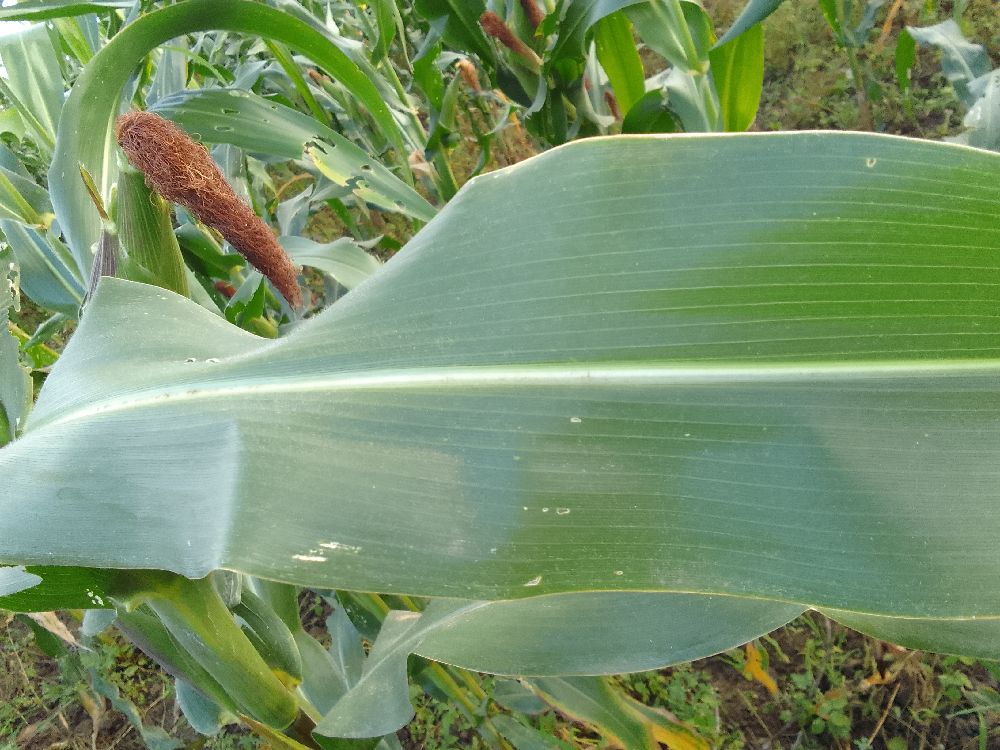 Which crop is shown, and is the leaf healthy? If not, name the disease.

maize, healthy
